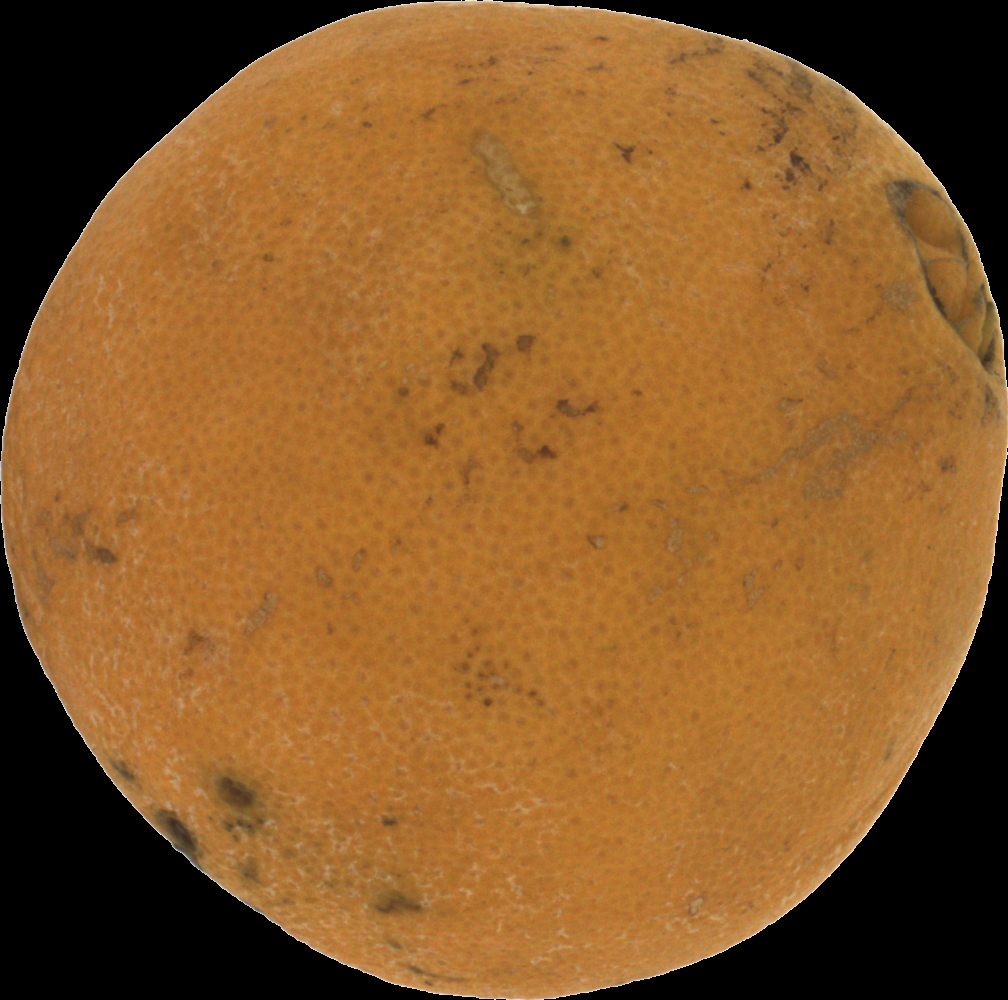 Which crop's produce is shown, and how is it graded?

orange, bad
